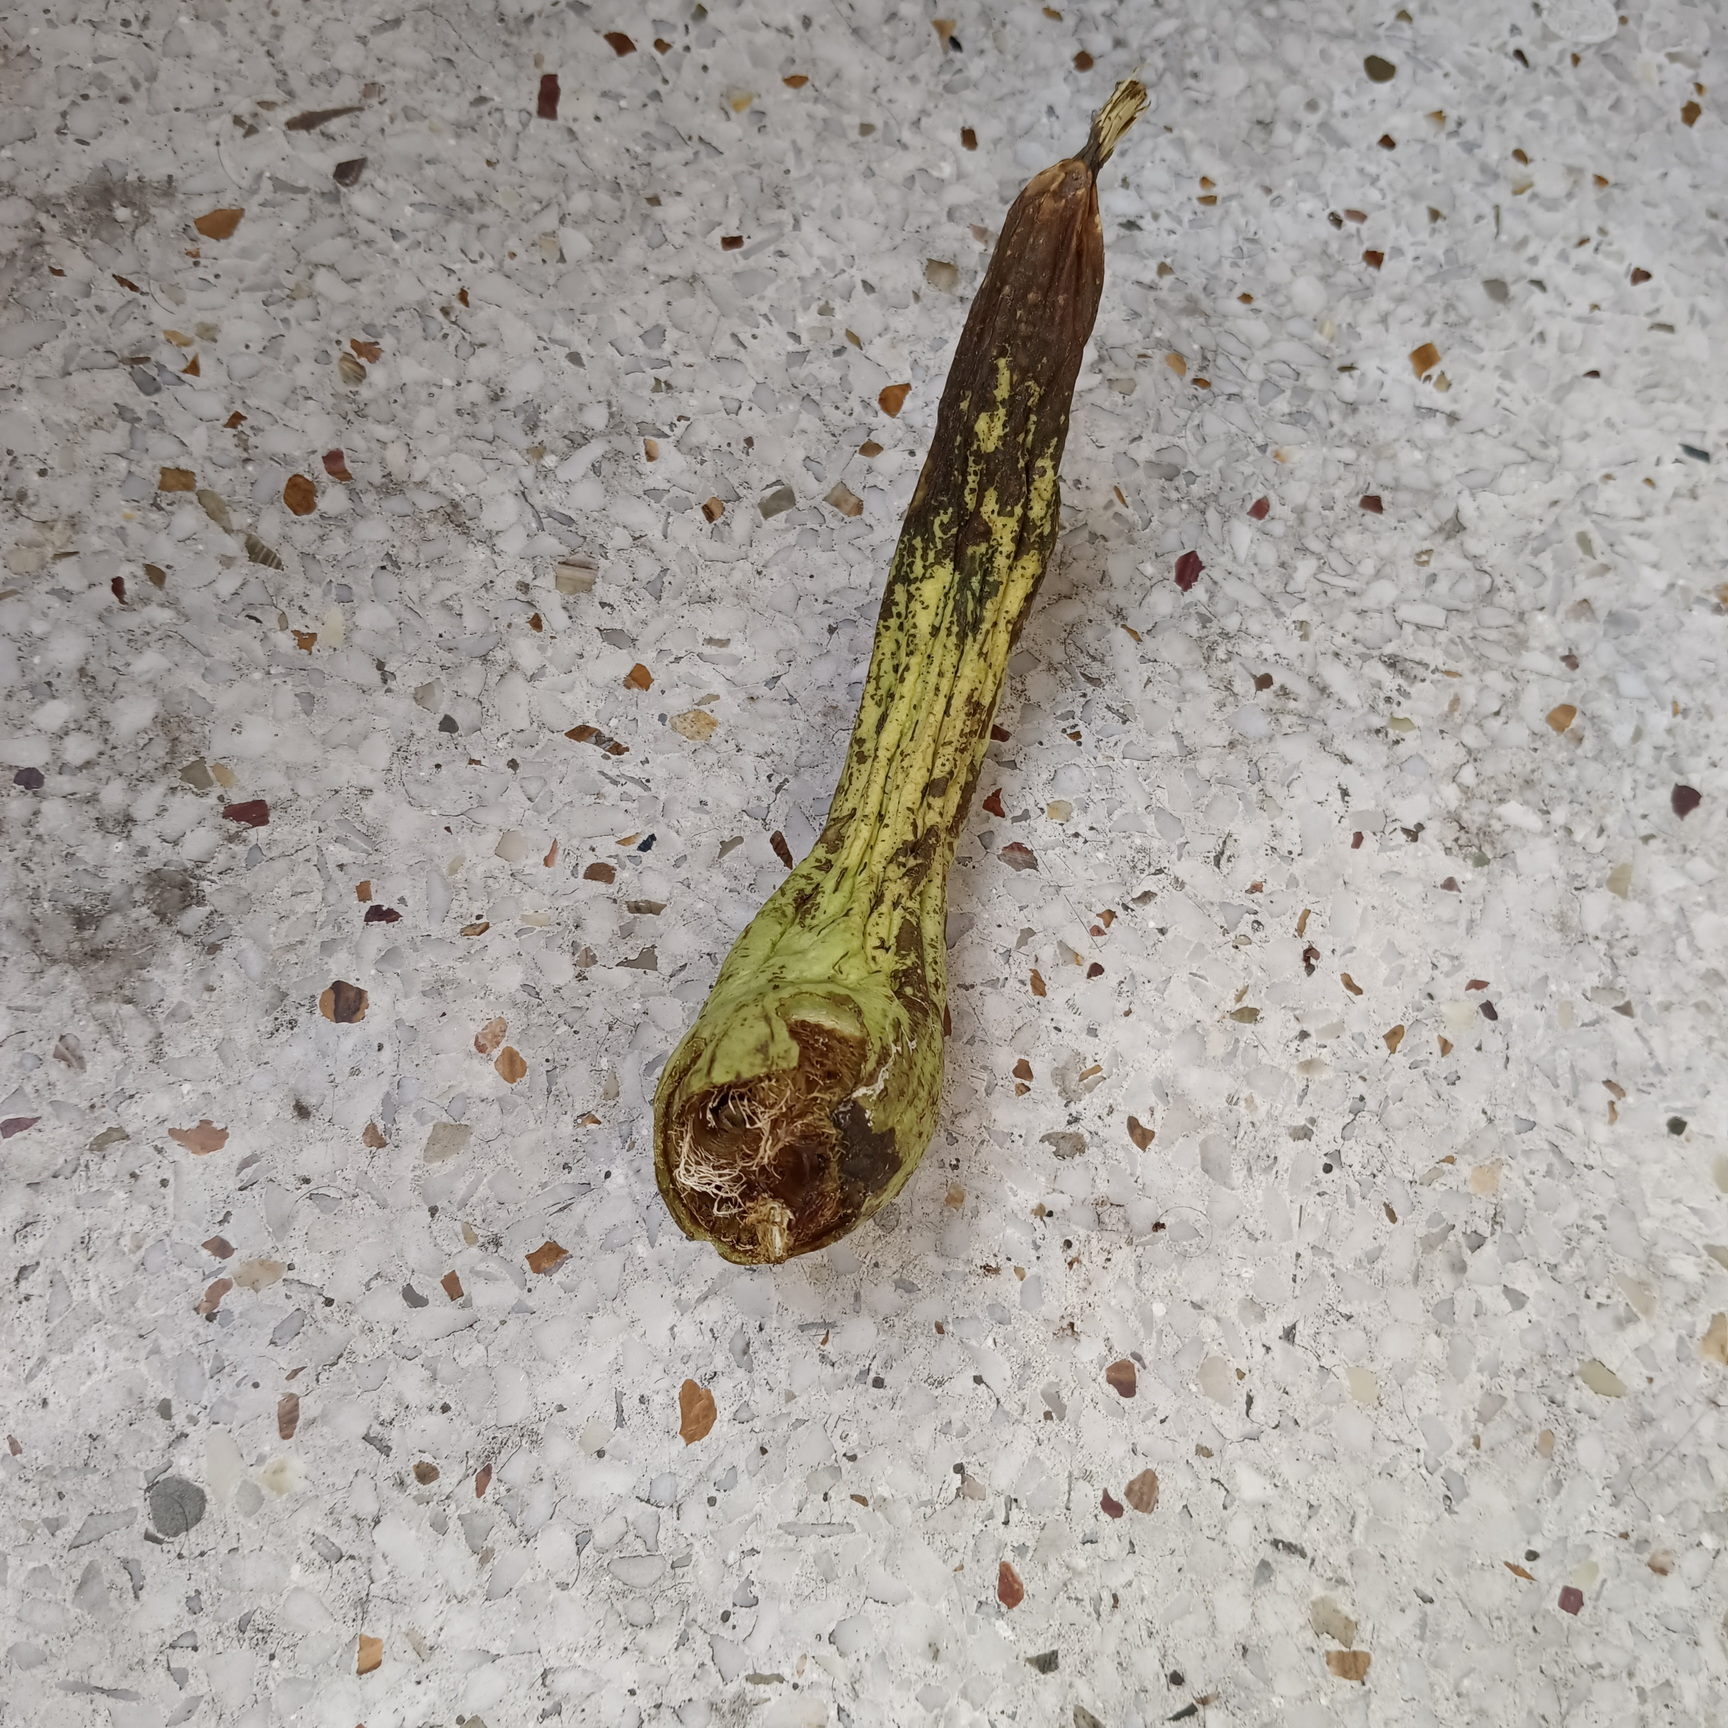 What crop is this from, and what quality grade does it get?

luffa, faulty
